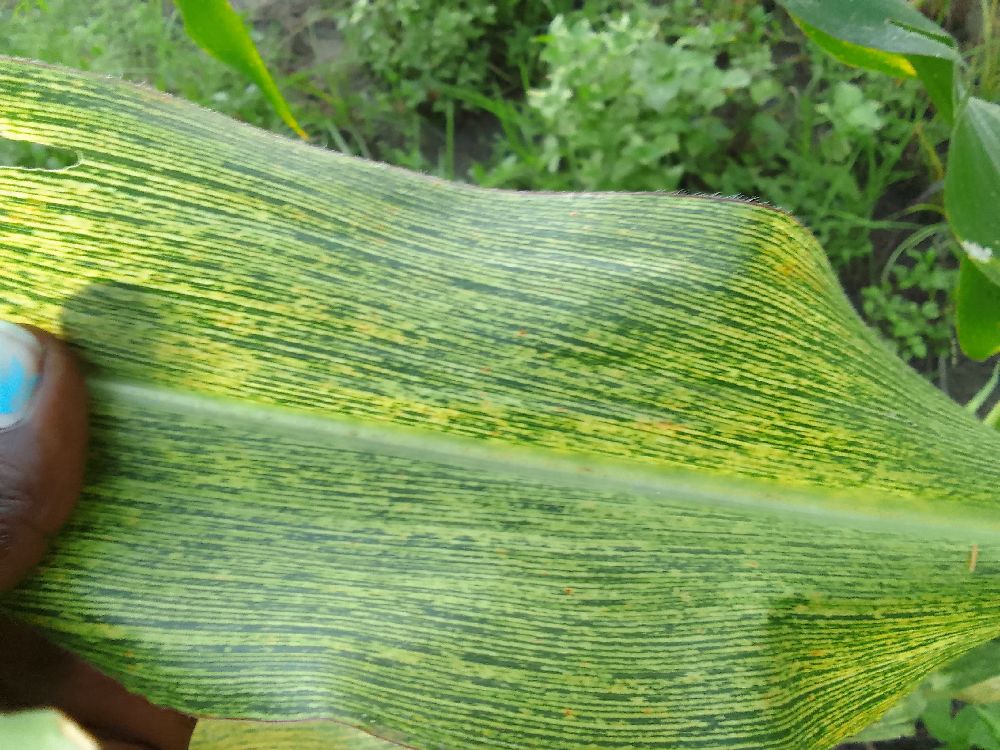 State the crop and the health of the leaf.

maize, maize streak virus
